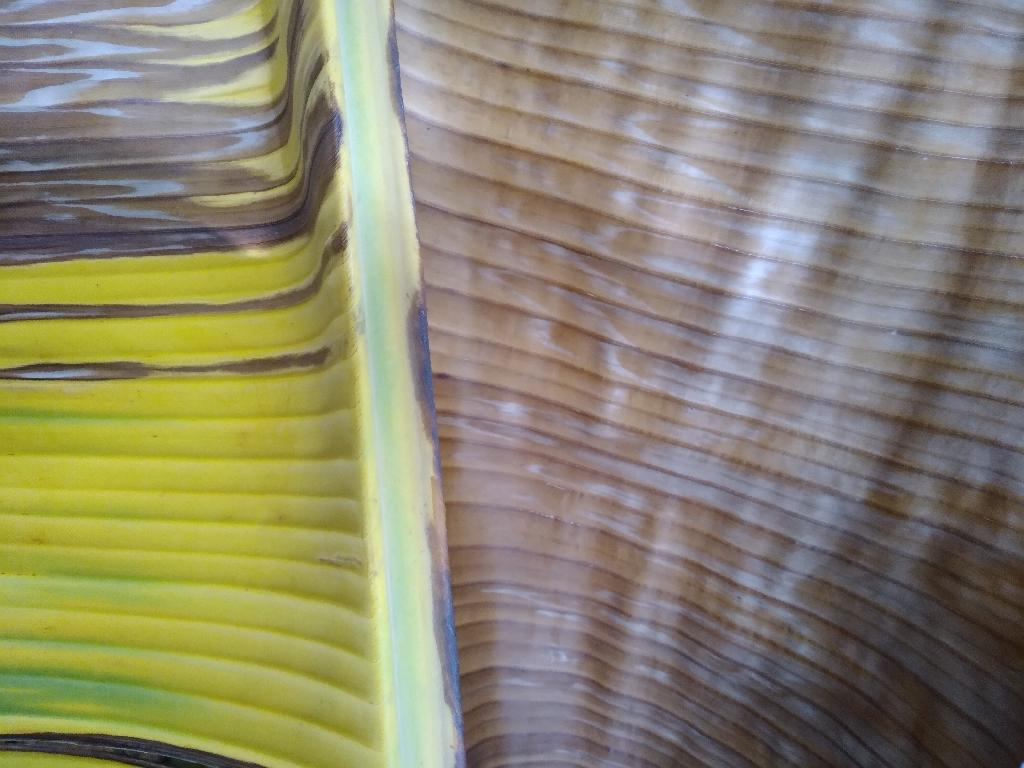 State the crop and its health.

banana, fusarium wilt race 1
